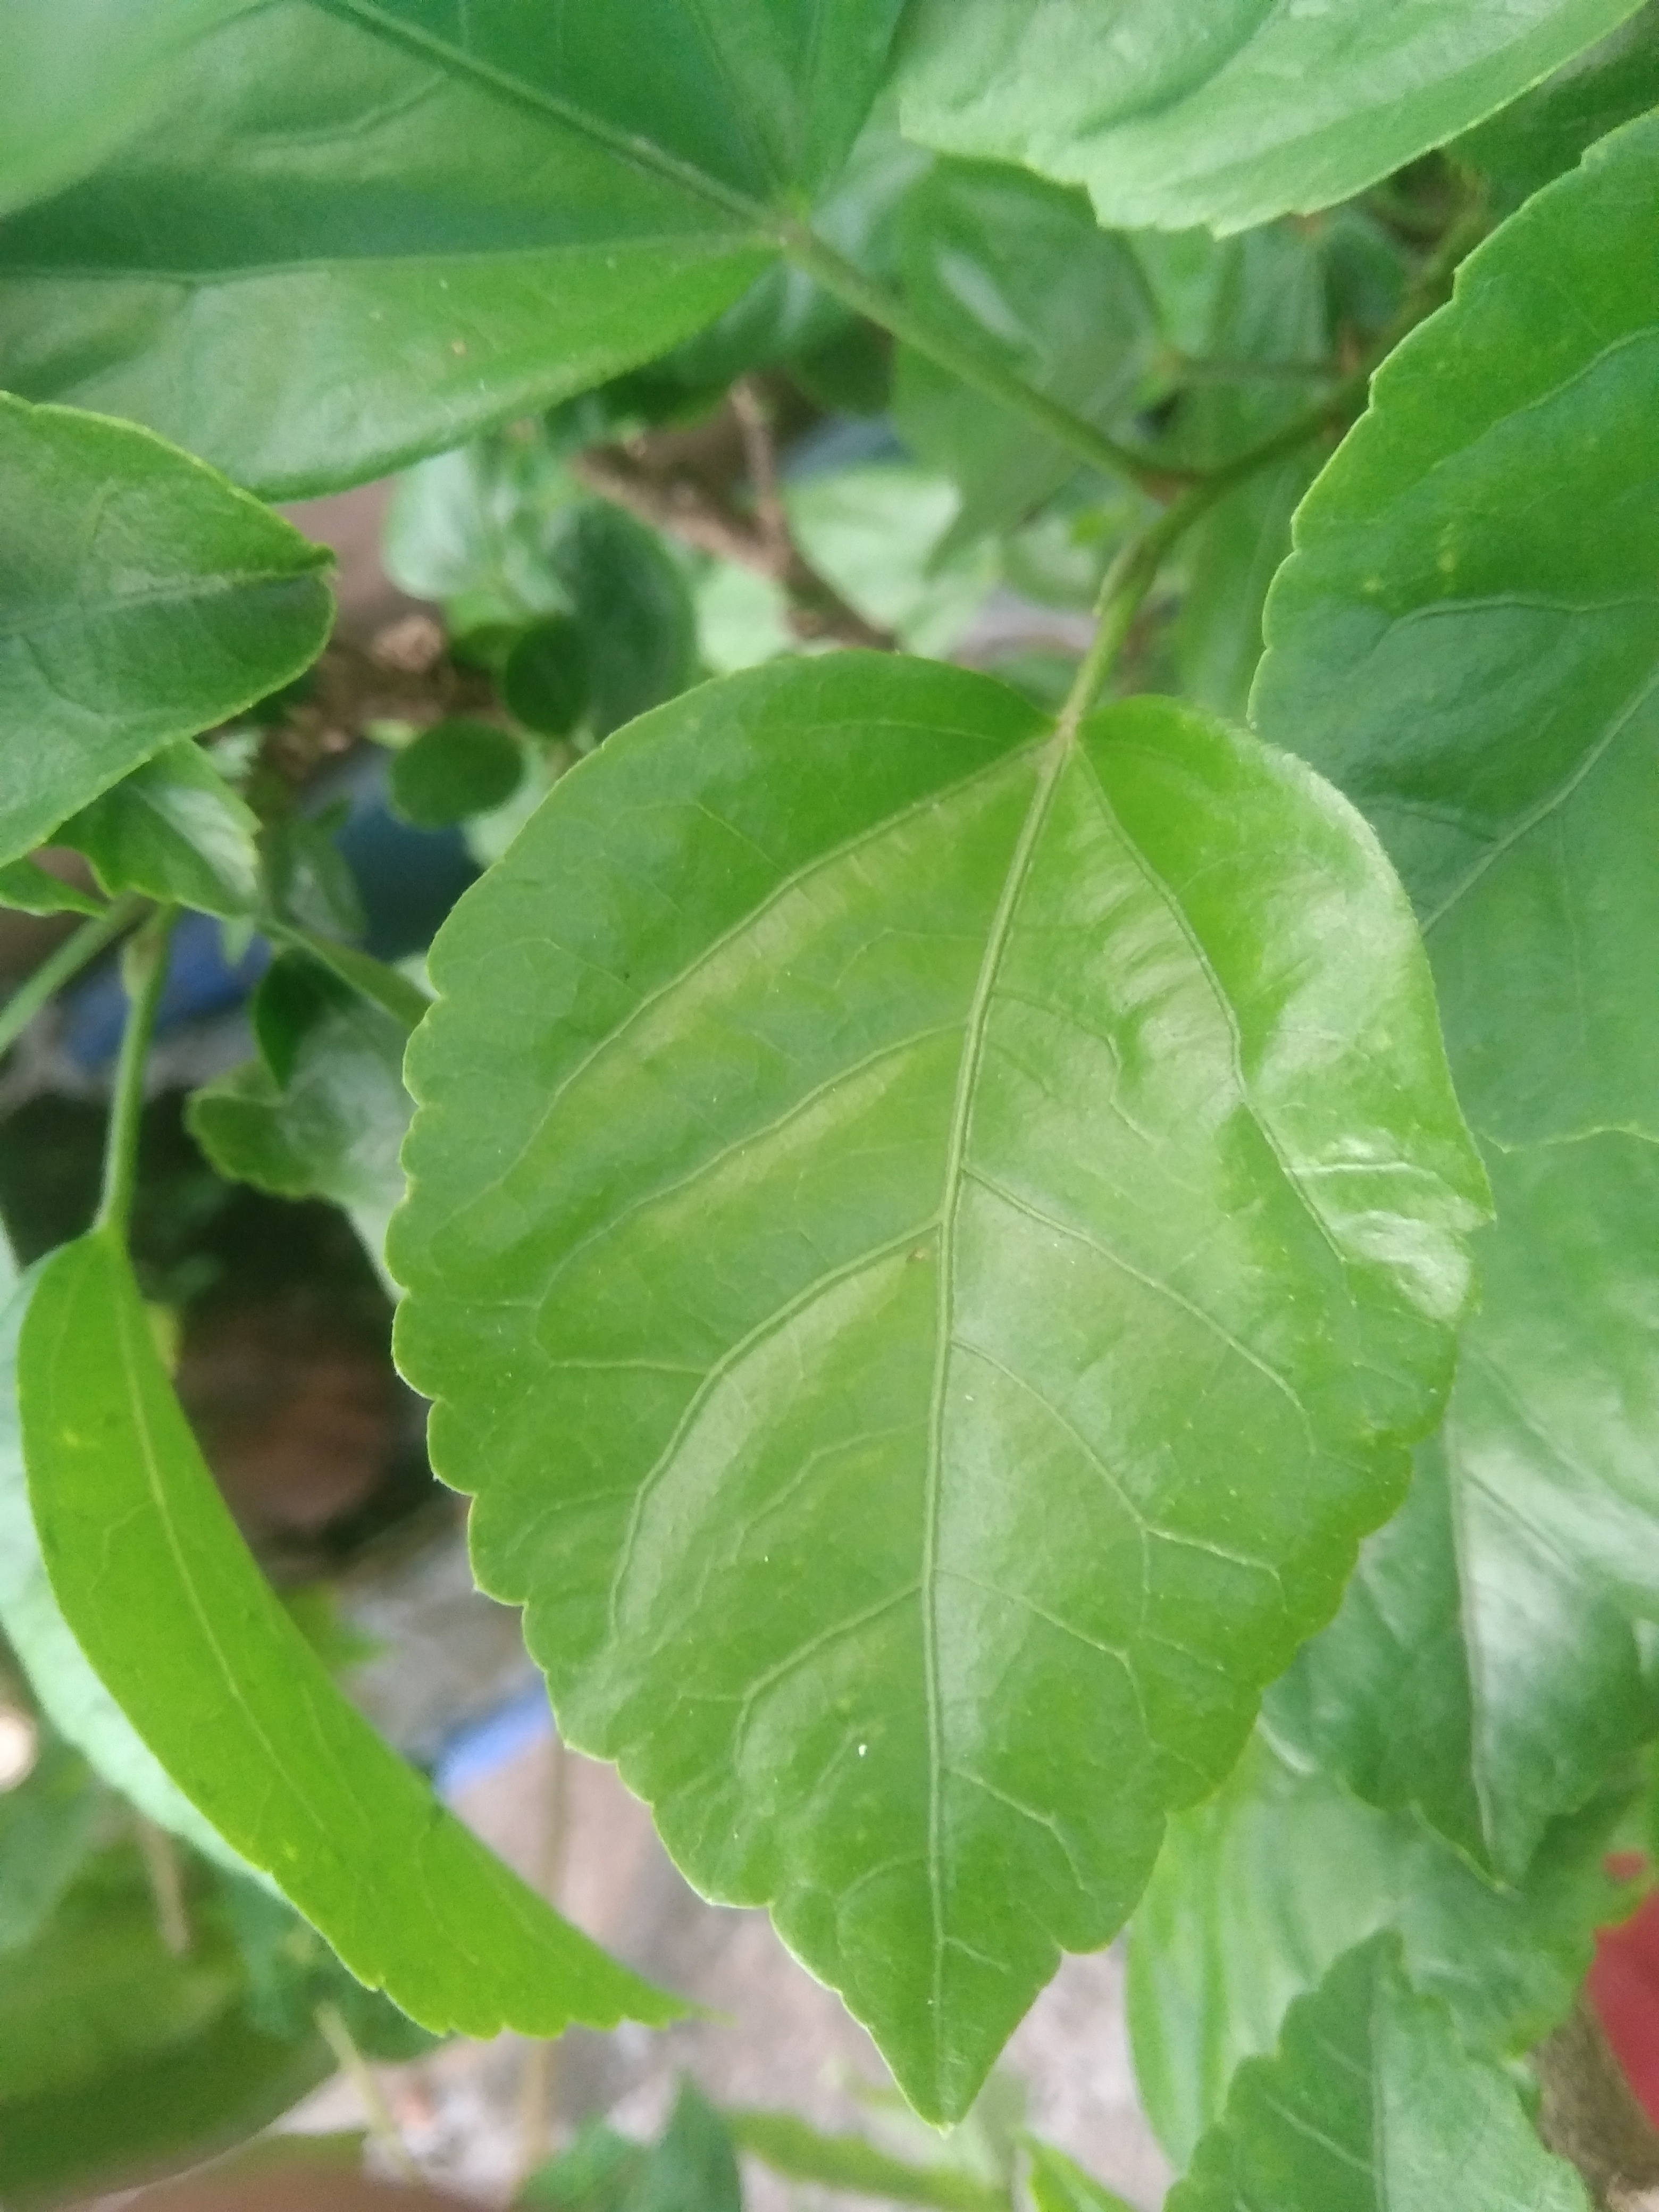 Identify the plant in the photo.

hibiscus
